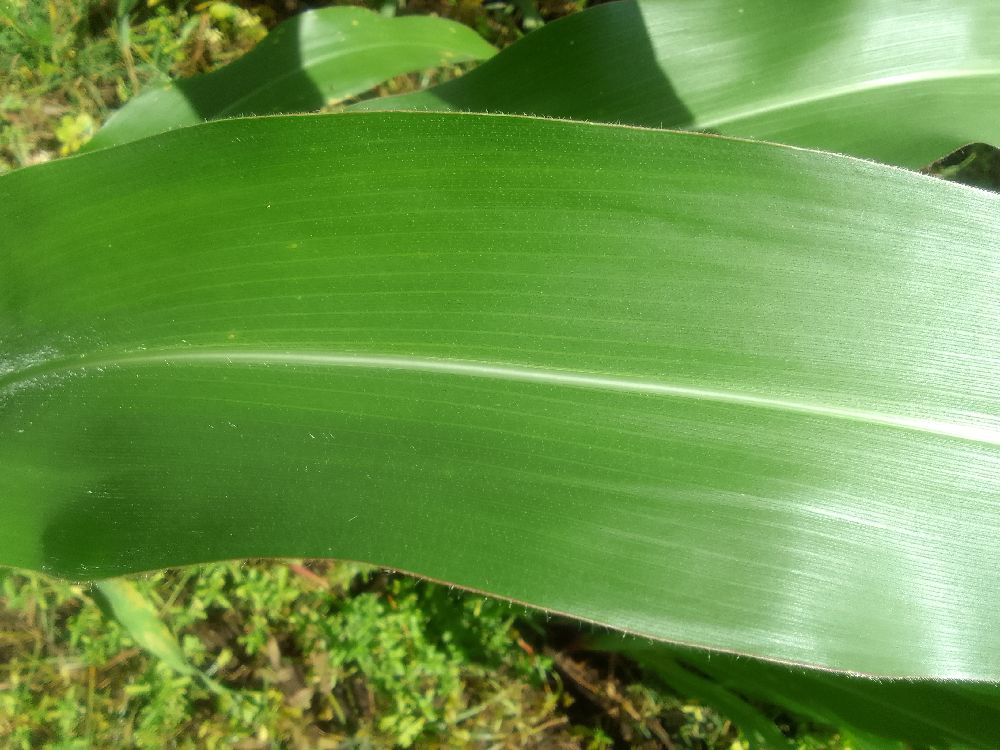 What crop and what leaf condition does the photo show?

maize, healthy
